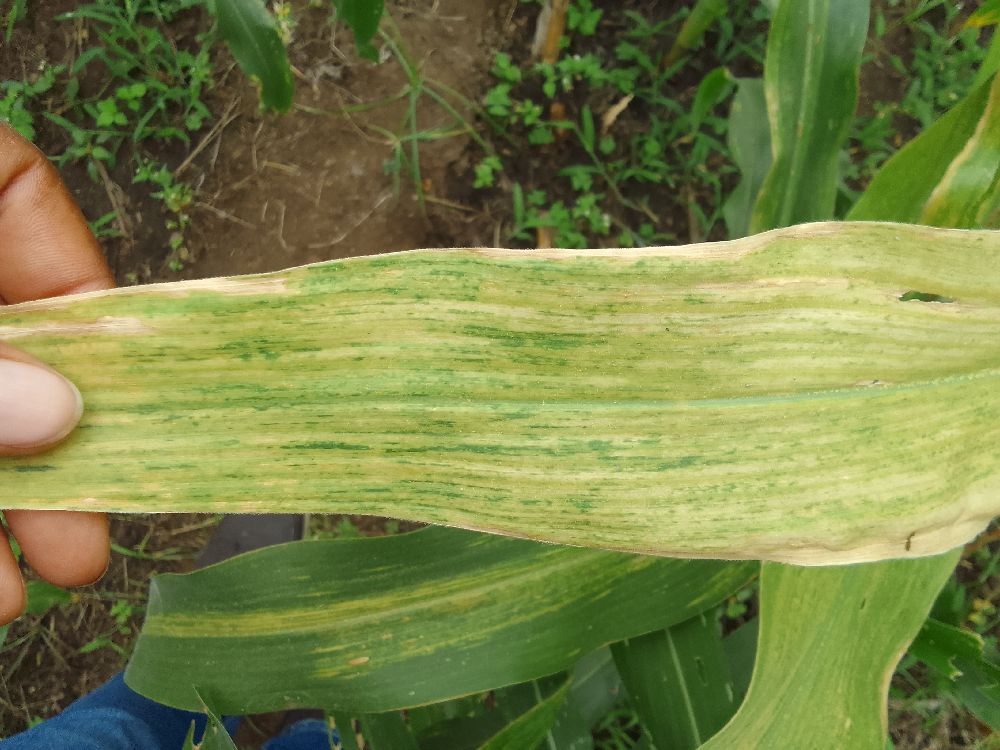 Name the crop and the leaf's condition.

maize, maize lethal necrosis
